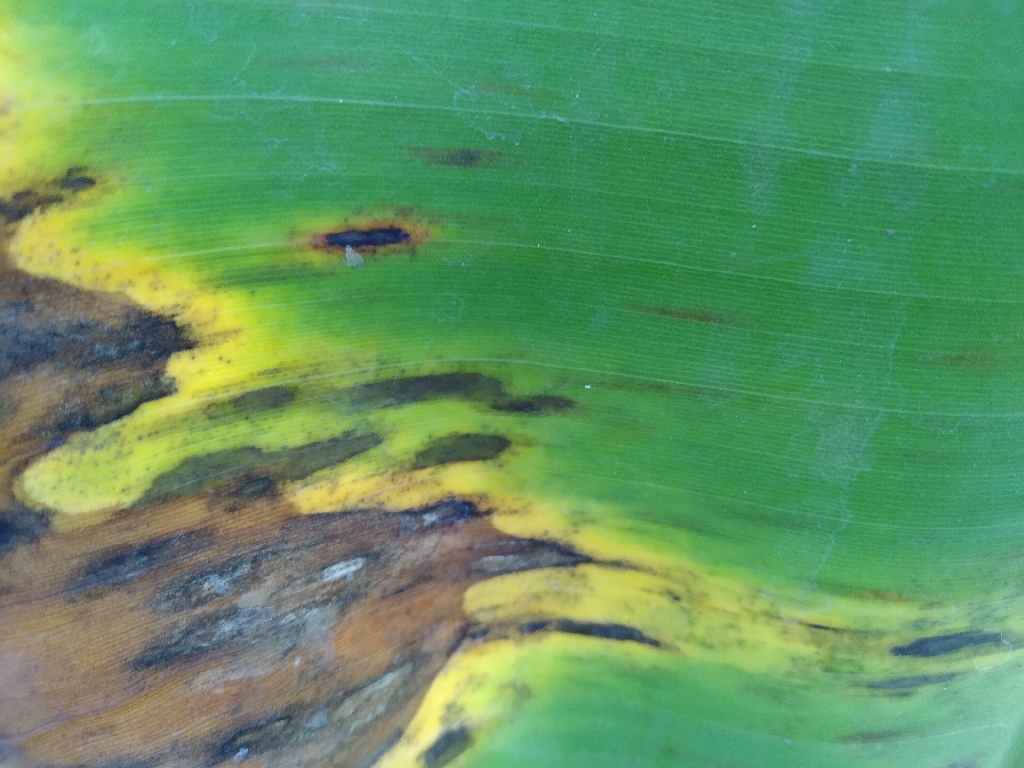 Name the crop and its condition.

banana, black sigatoka
